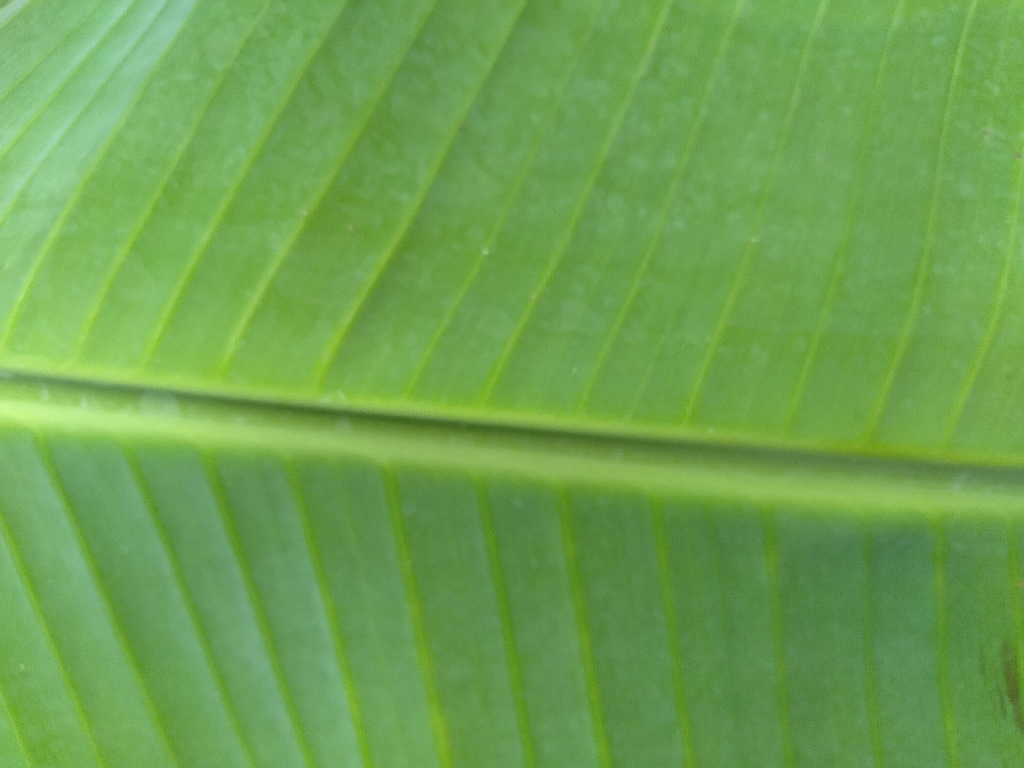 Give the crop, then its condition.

banana, healthy
